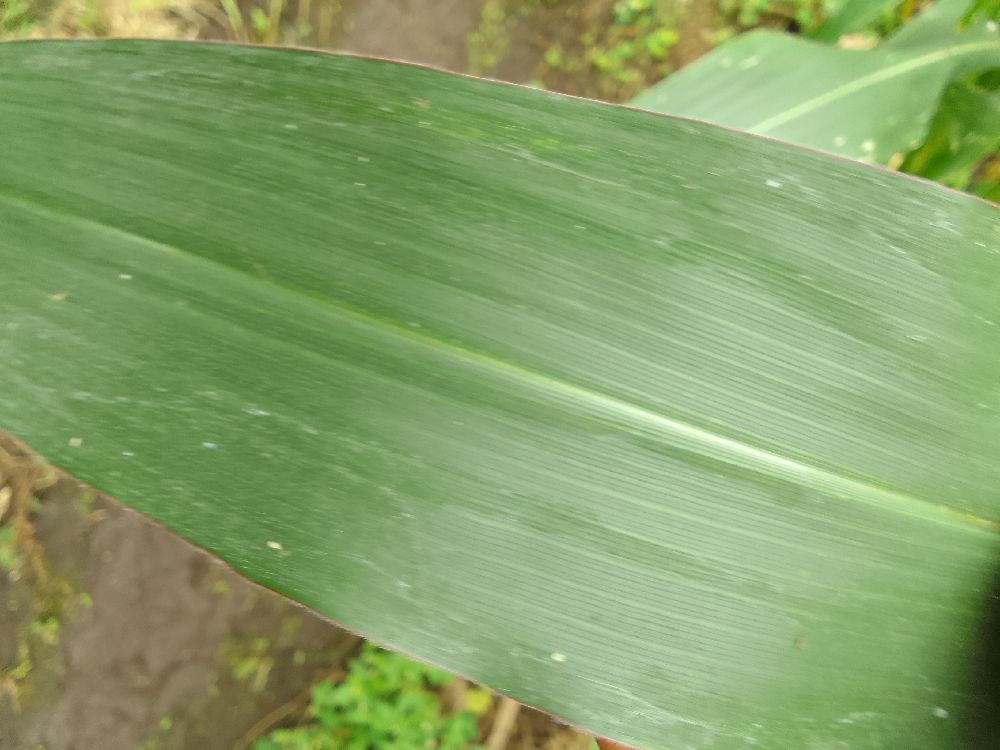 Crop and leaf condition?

maize, healthy
